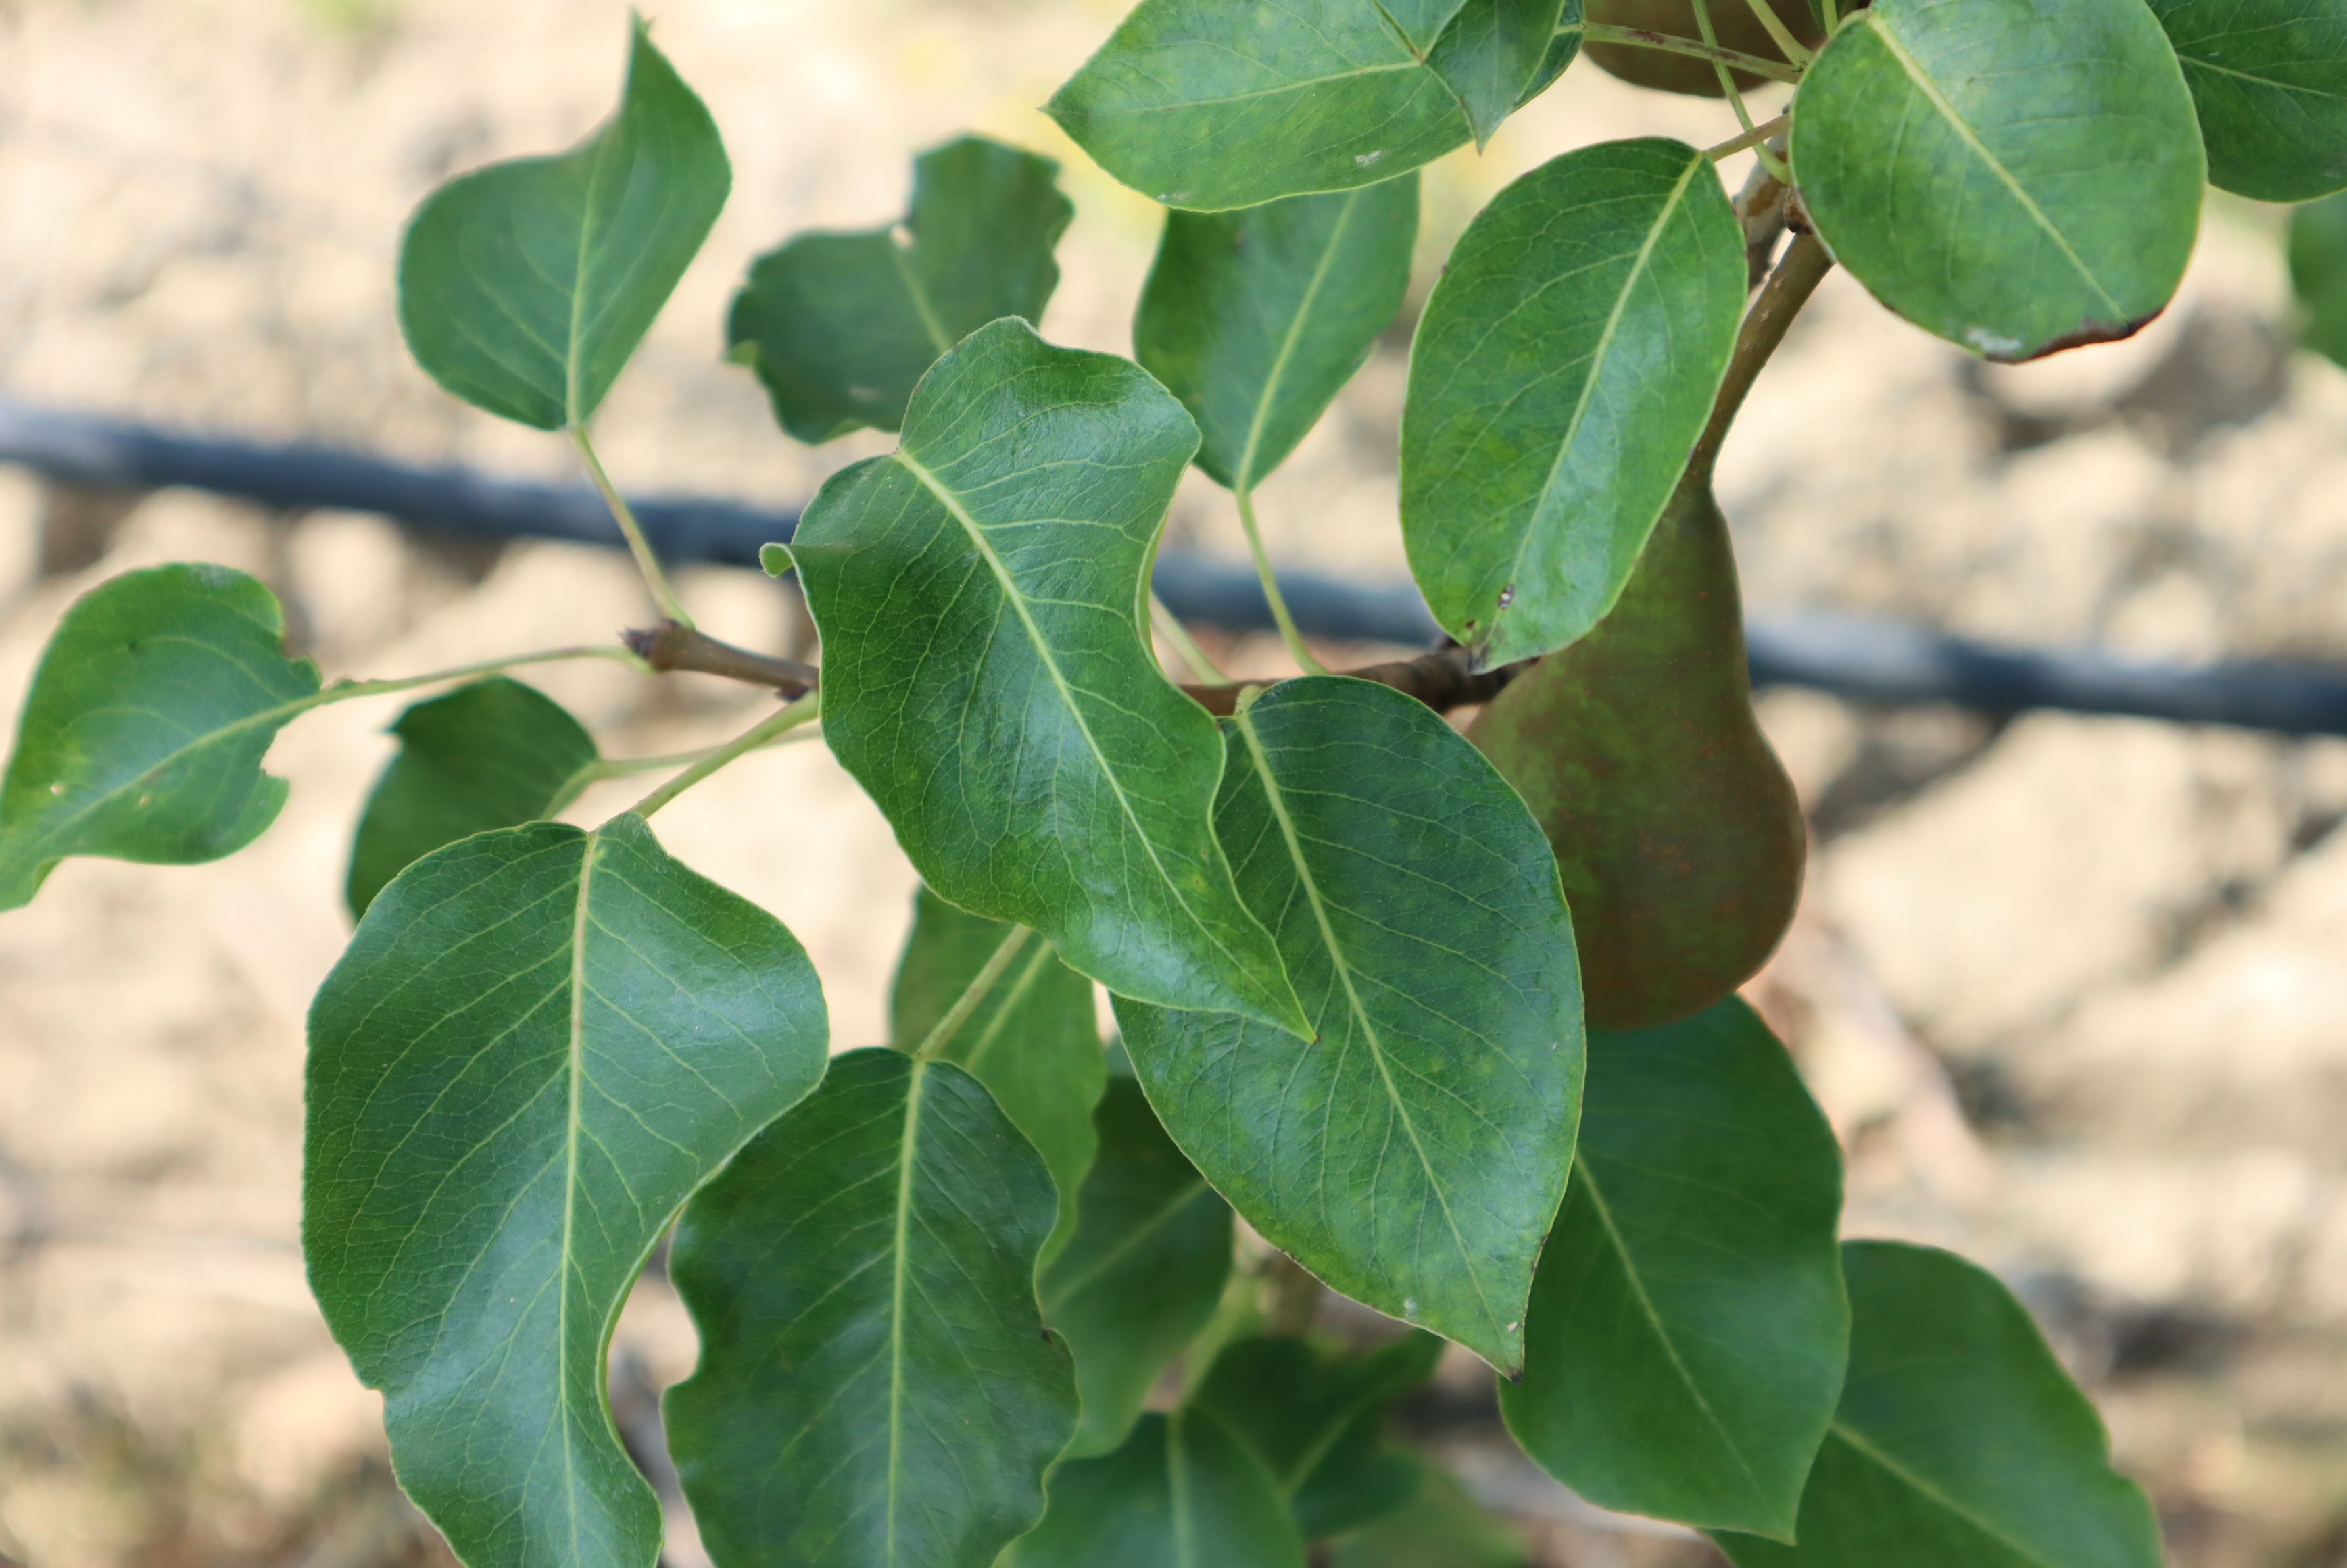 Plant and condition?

pear, phytophagous
